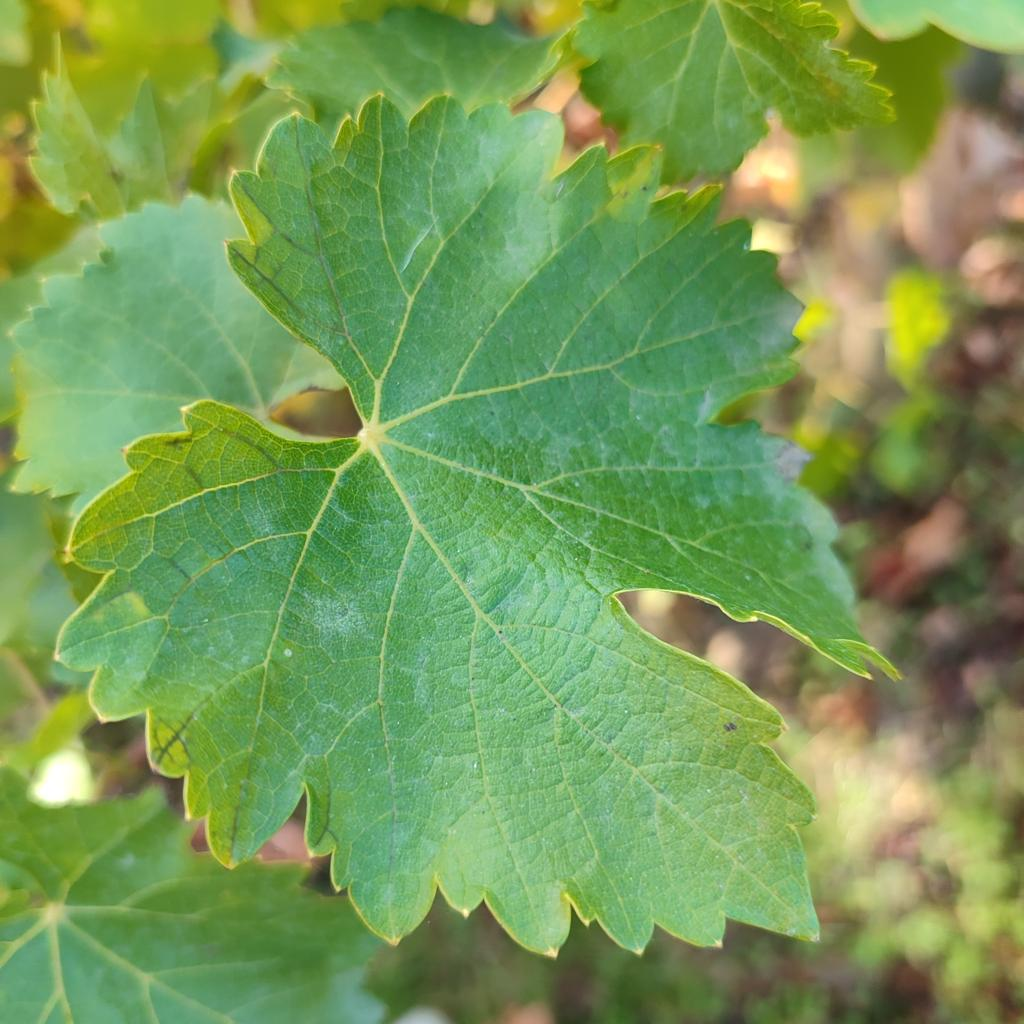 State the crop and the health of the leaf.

grapevine, powdery mildew
